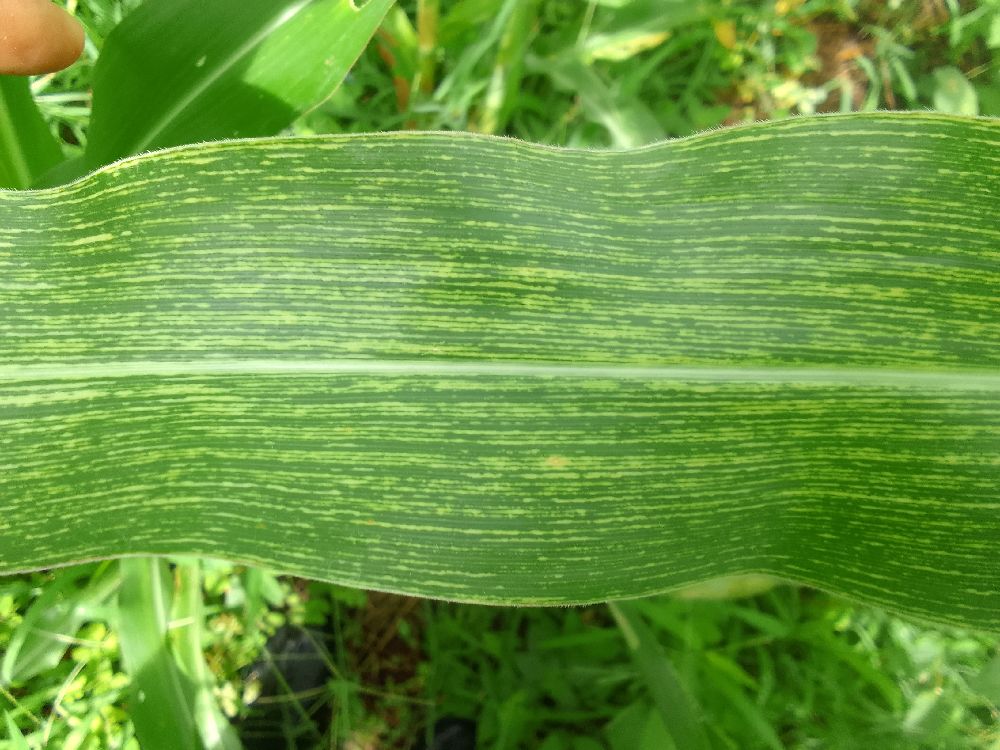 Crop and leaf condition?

maize, maize streak virus
